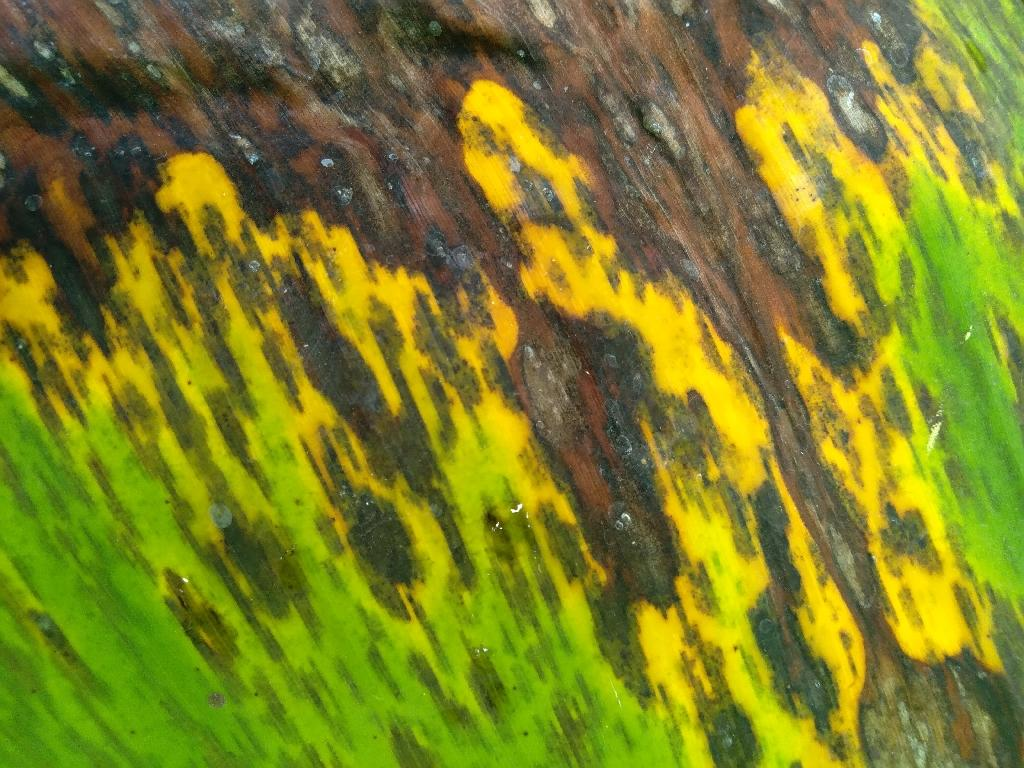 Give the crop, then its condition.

banana, black sigatoka
